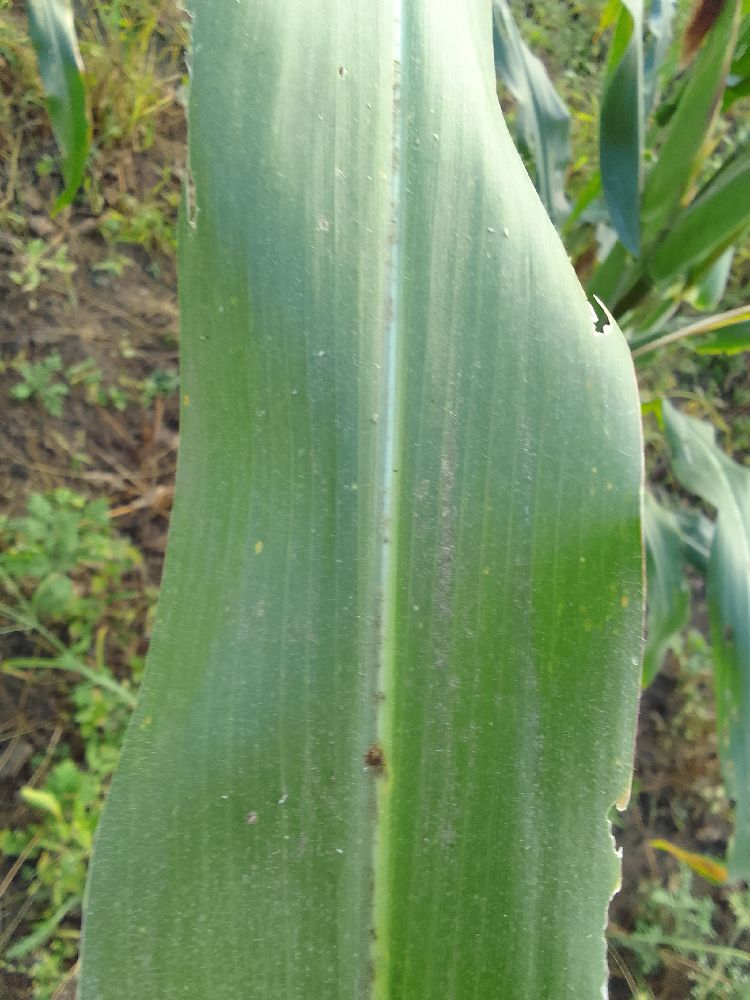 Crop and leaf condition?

maize, healthy
